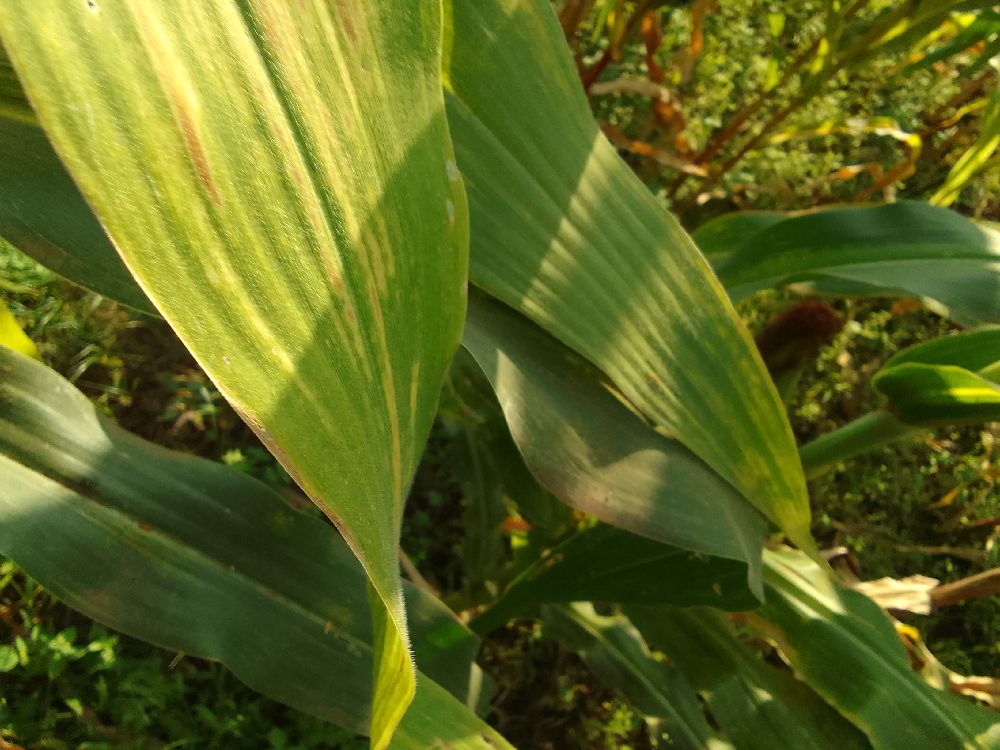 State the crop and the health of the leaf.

maize, maize lethal necrosis
